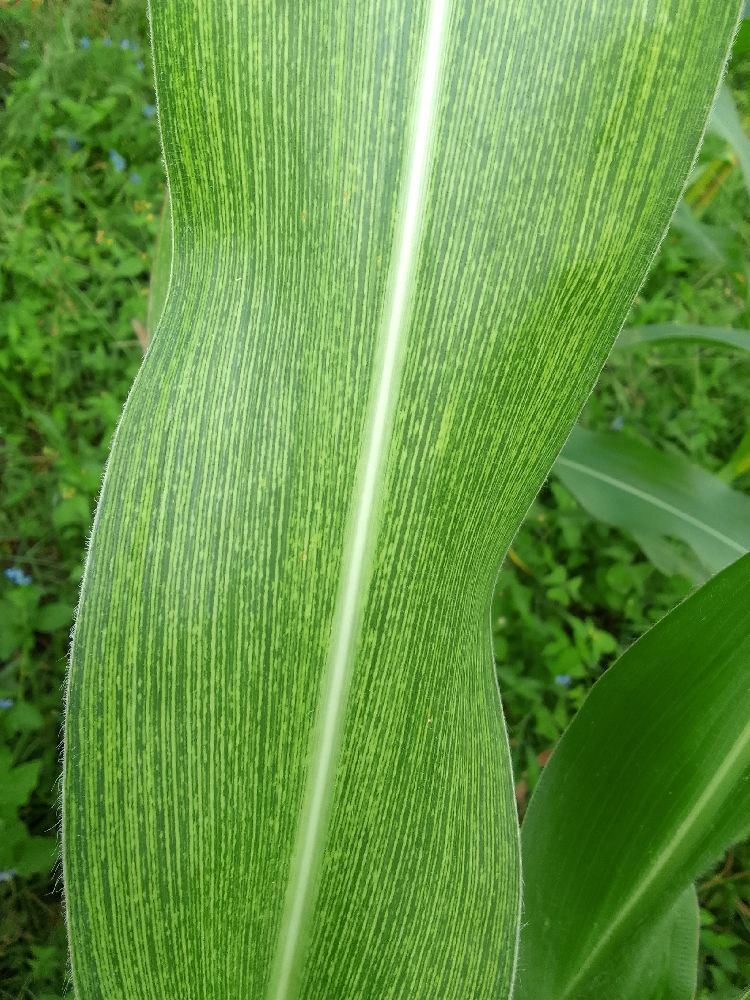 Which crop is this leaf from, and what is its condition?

maize, maize streak virus
